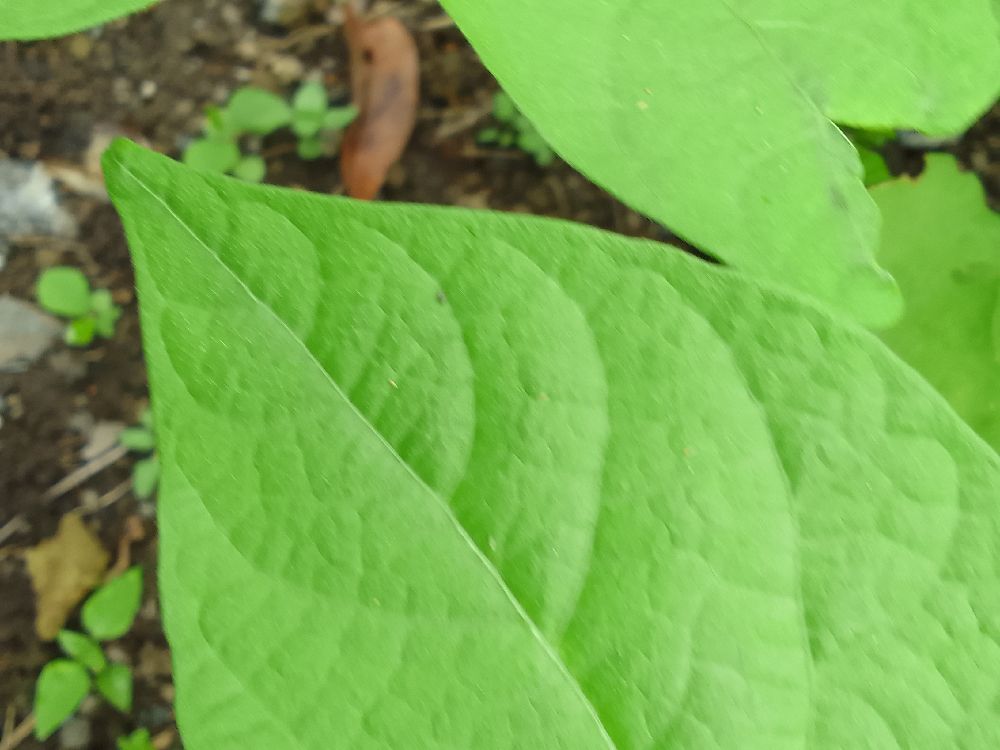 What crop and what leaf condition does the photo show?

common bean, healthy
